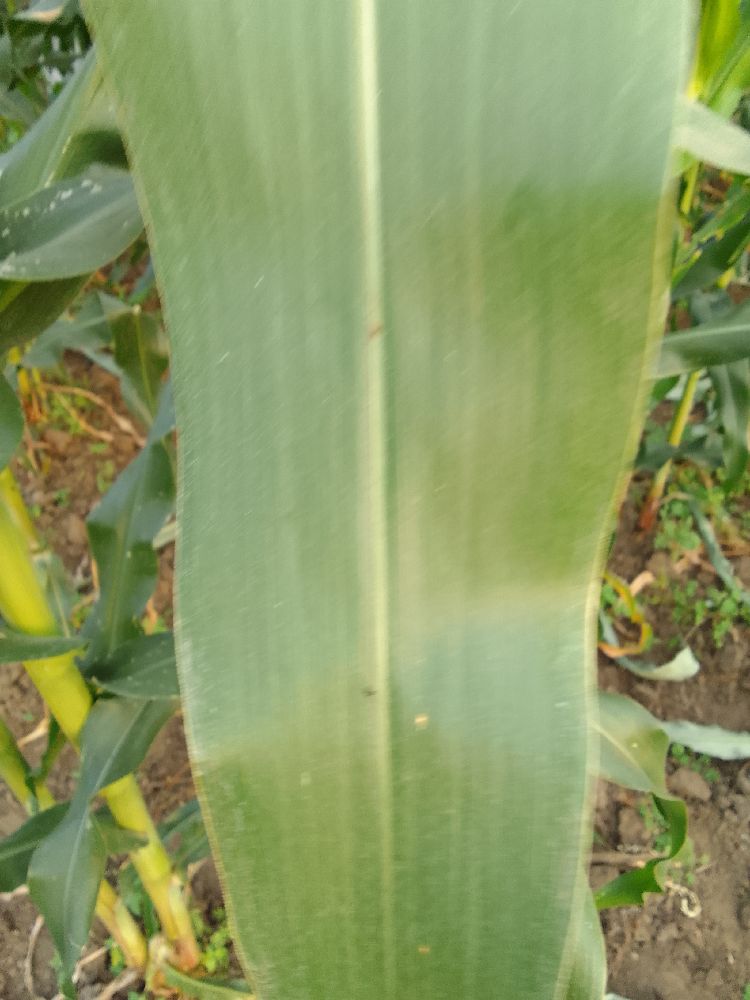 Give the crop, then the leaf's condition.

maize, healthy
